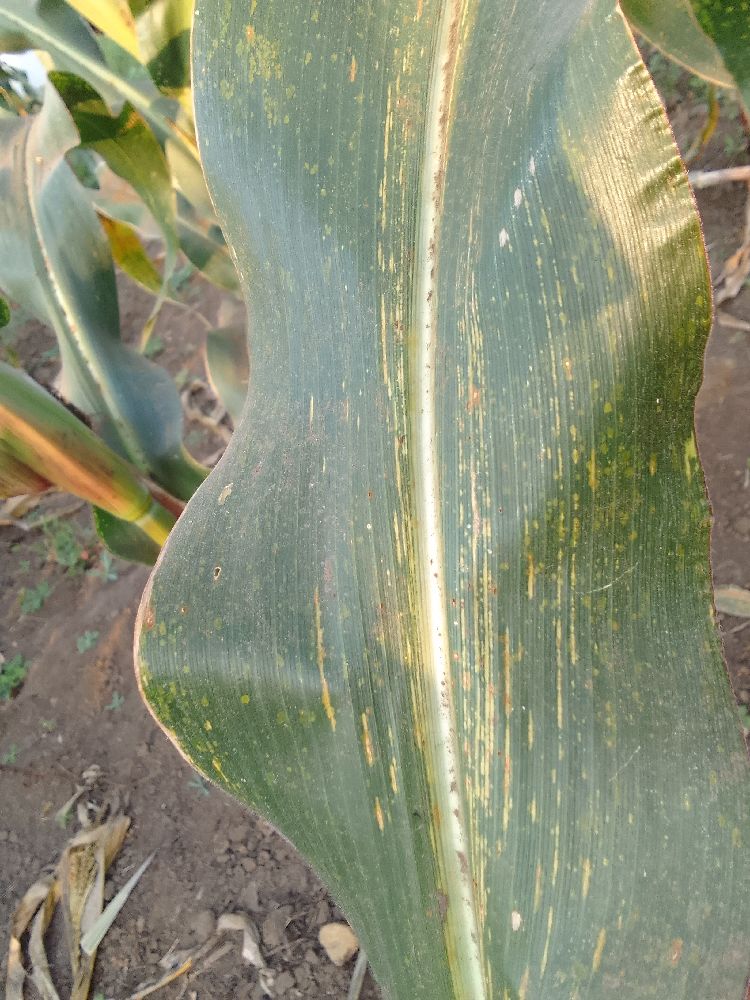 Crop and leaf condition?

maize, maize streak virus
